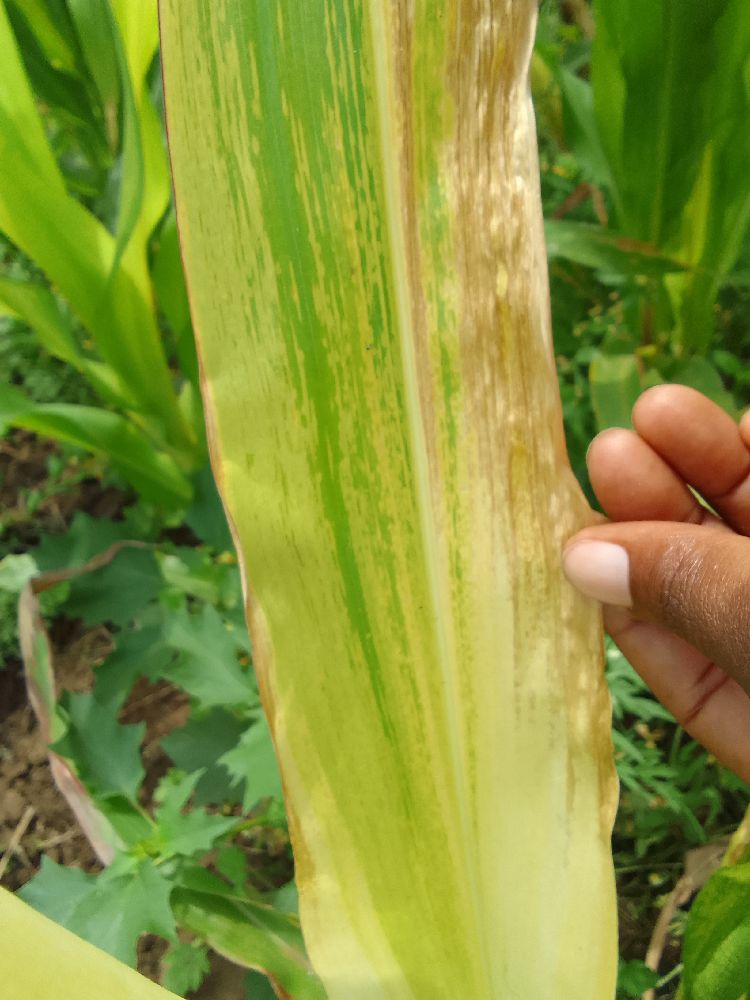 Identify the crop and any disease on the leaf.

maize, maize lethal necrosis
